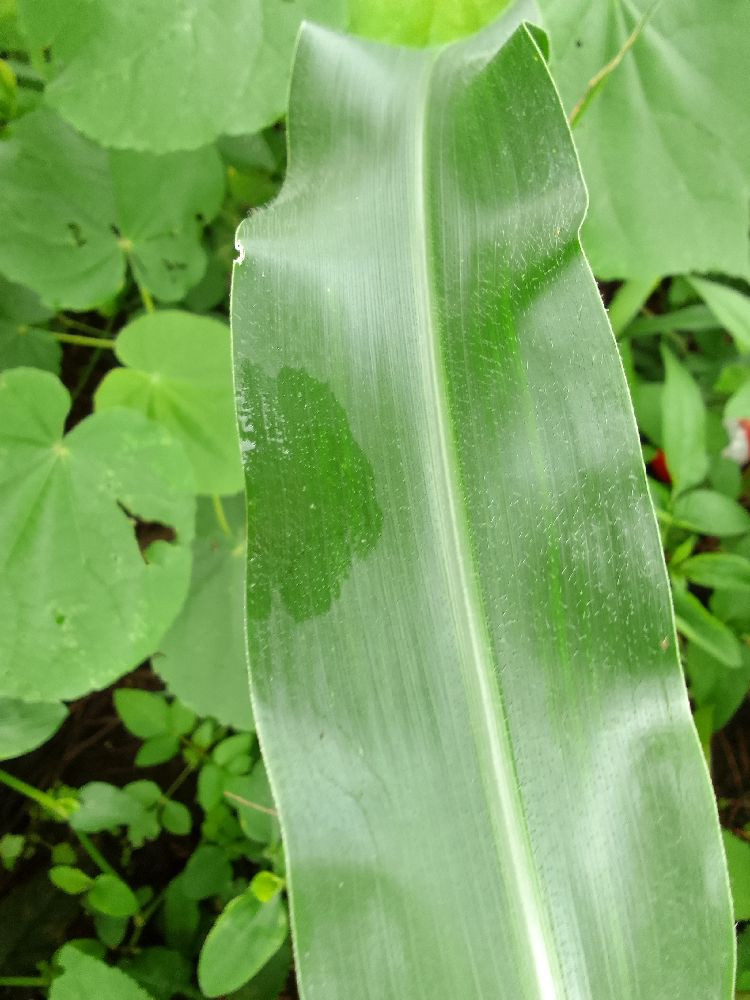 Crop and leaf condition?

maize, healthy
